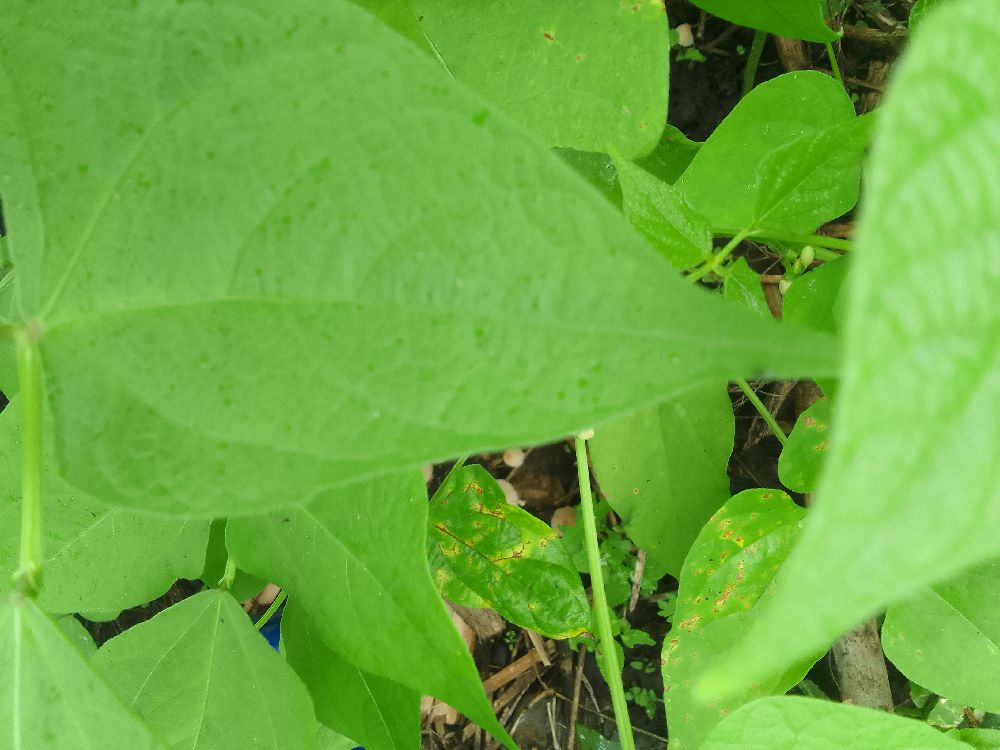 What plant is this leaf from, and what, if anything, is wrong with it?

common bean, healthy
